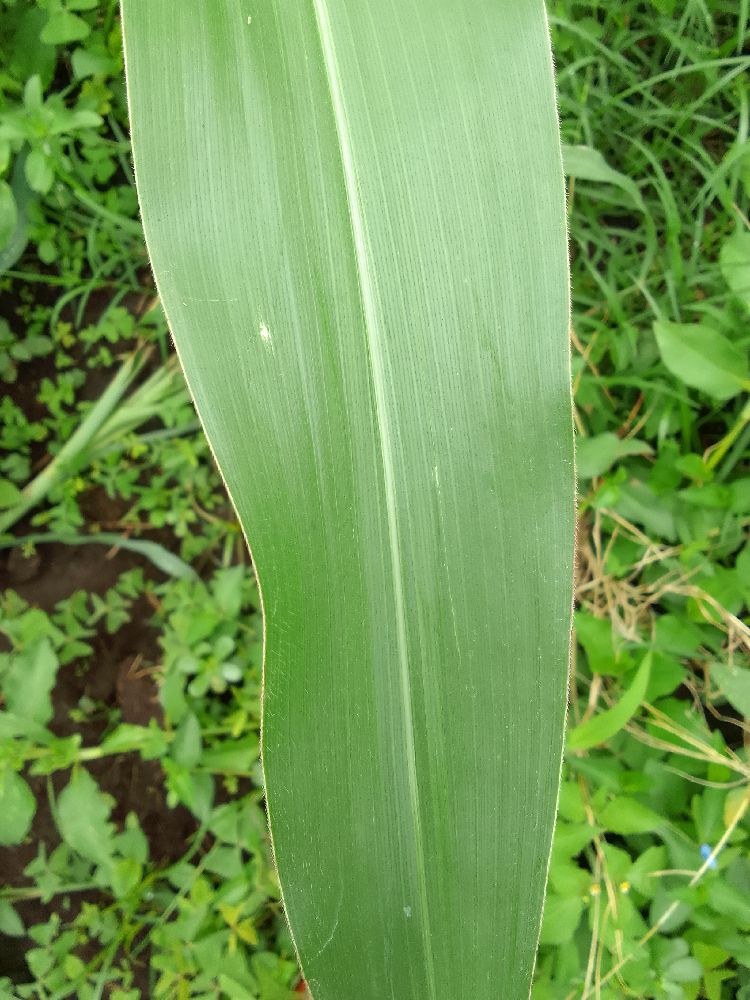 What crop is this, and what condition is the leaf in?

maize, healthy
